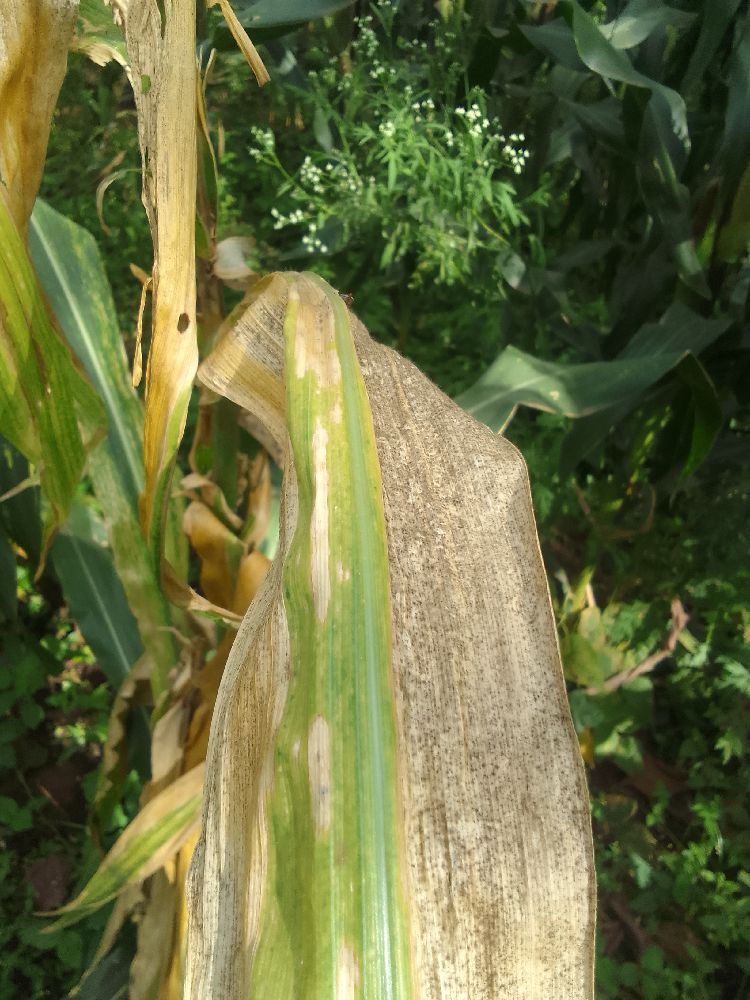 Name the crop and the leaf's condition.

maize, maize lethal necrosis
